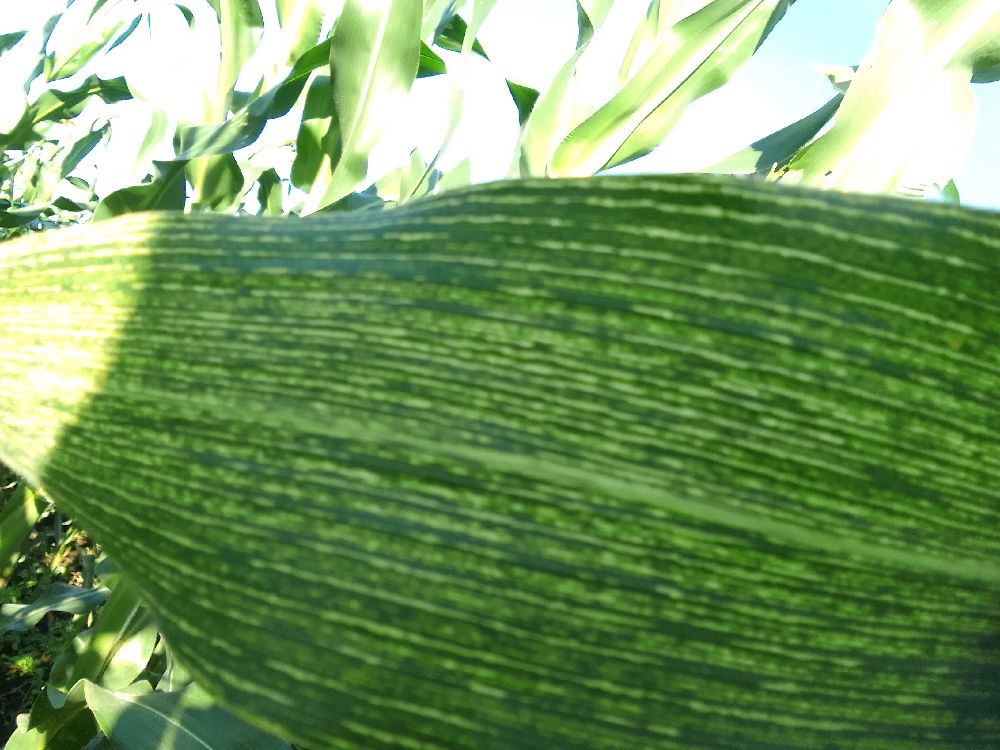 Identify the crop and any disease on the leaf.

maize, maize streak virus
